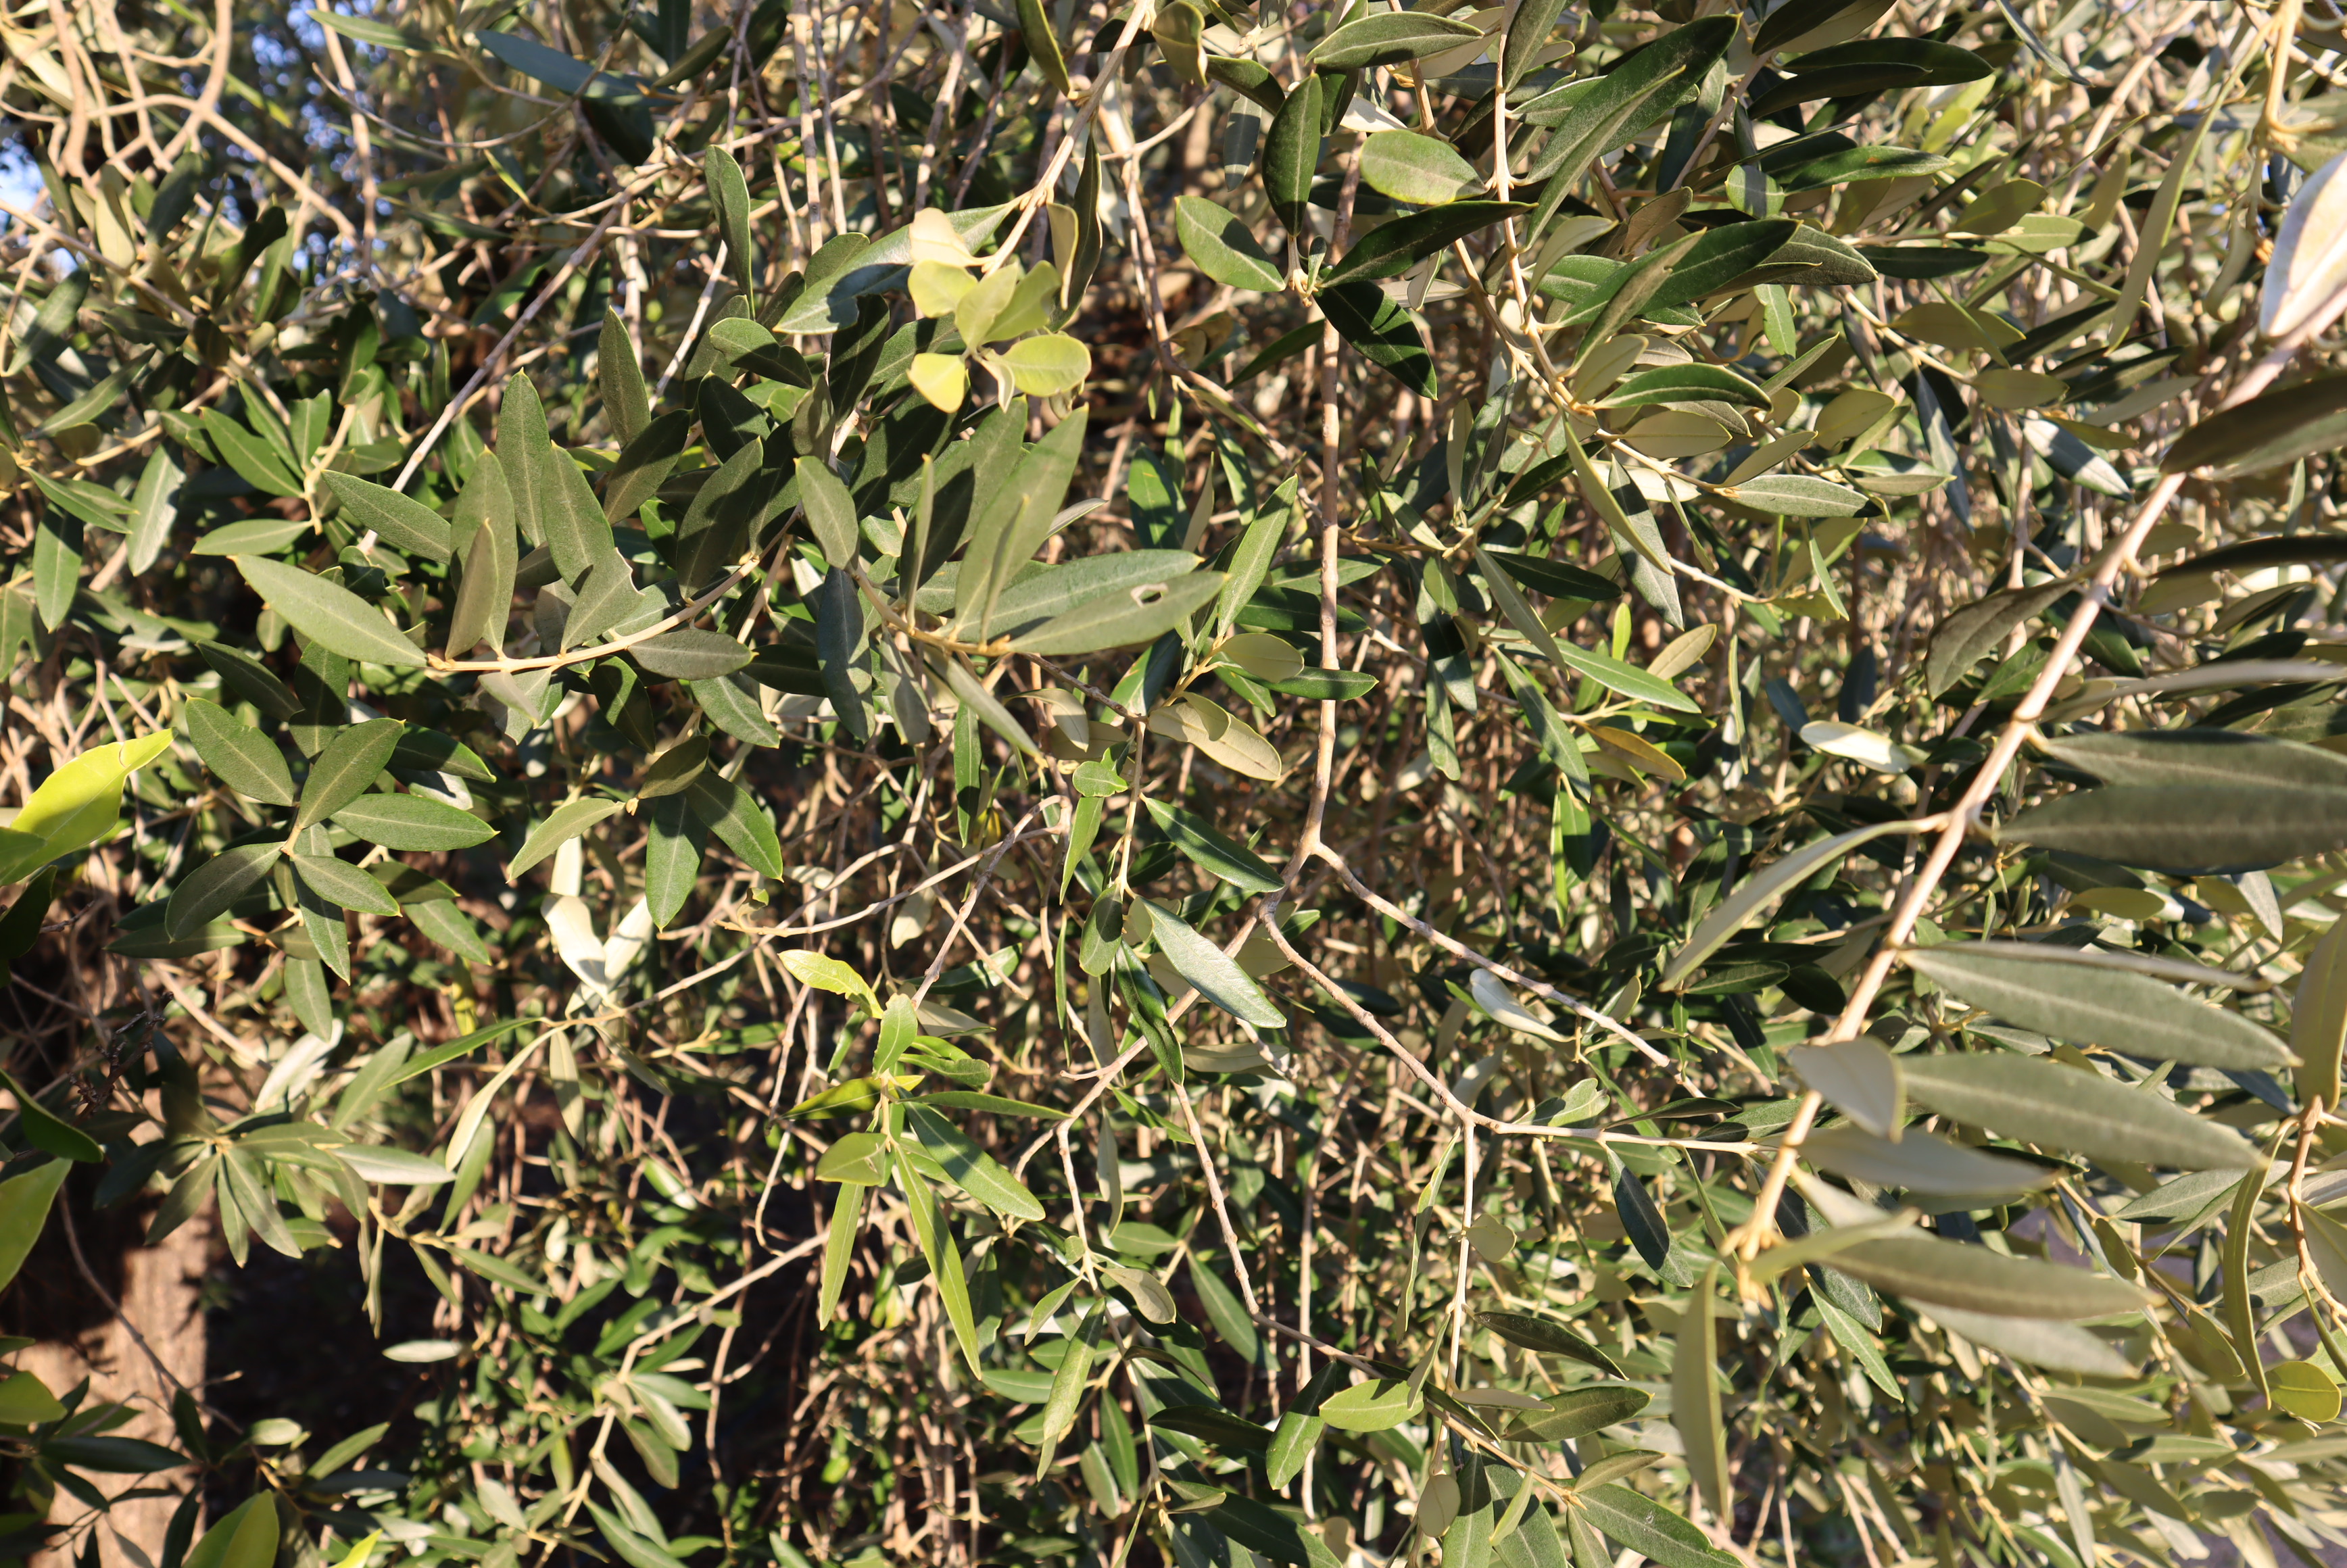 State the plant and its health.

olive, healthy
